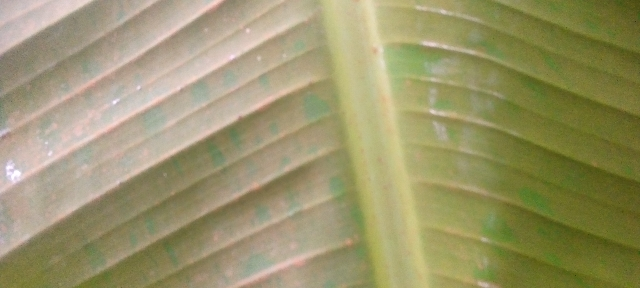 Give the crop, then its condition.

banana, healthy
